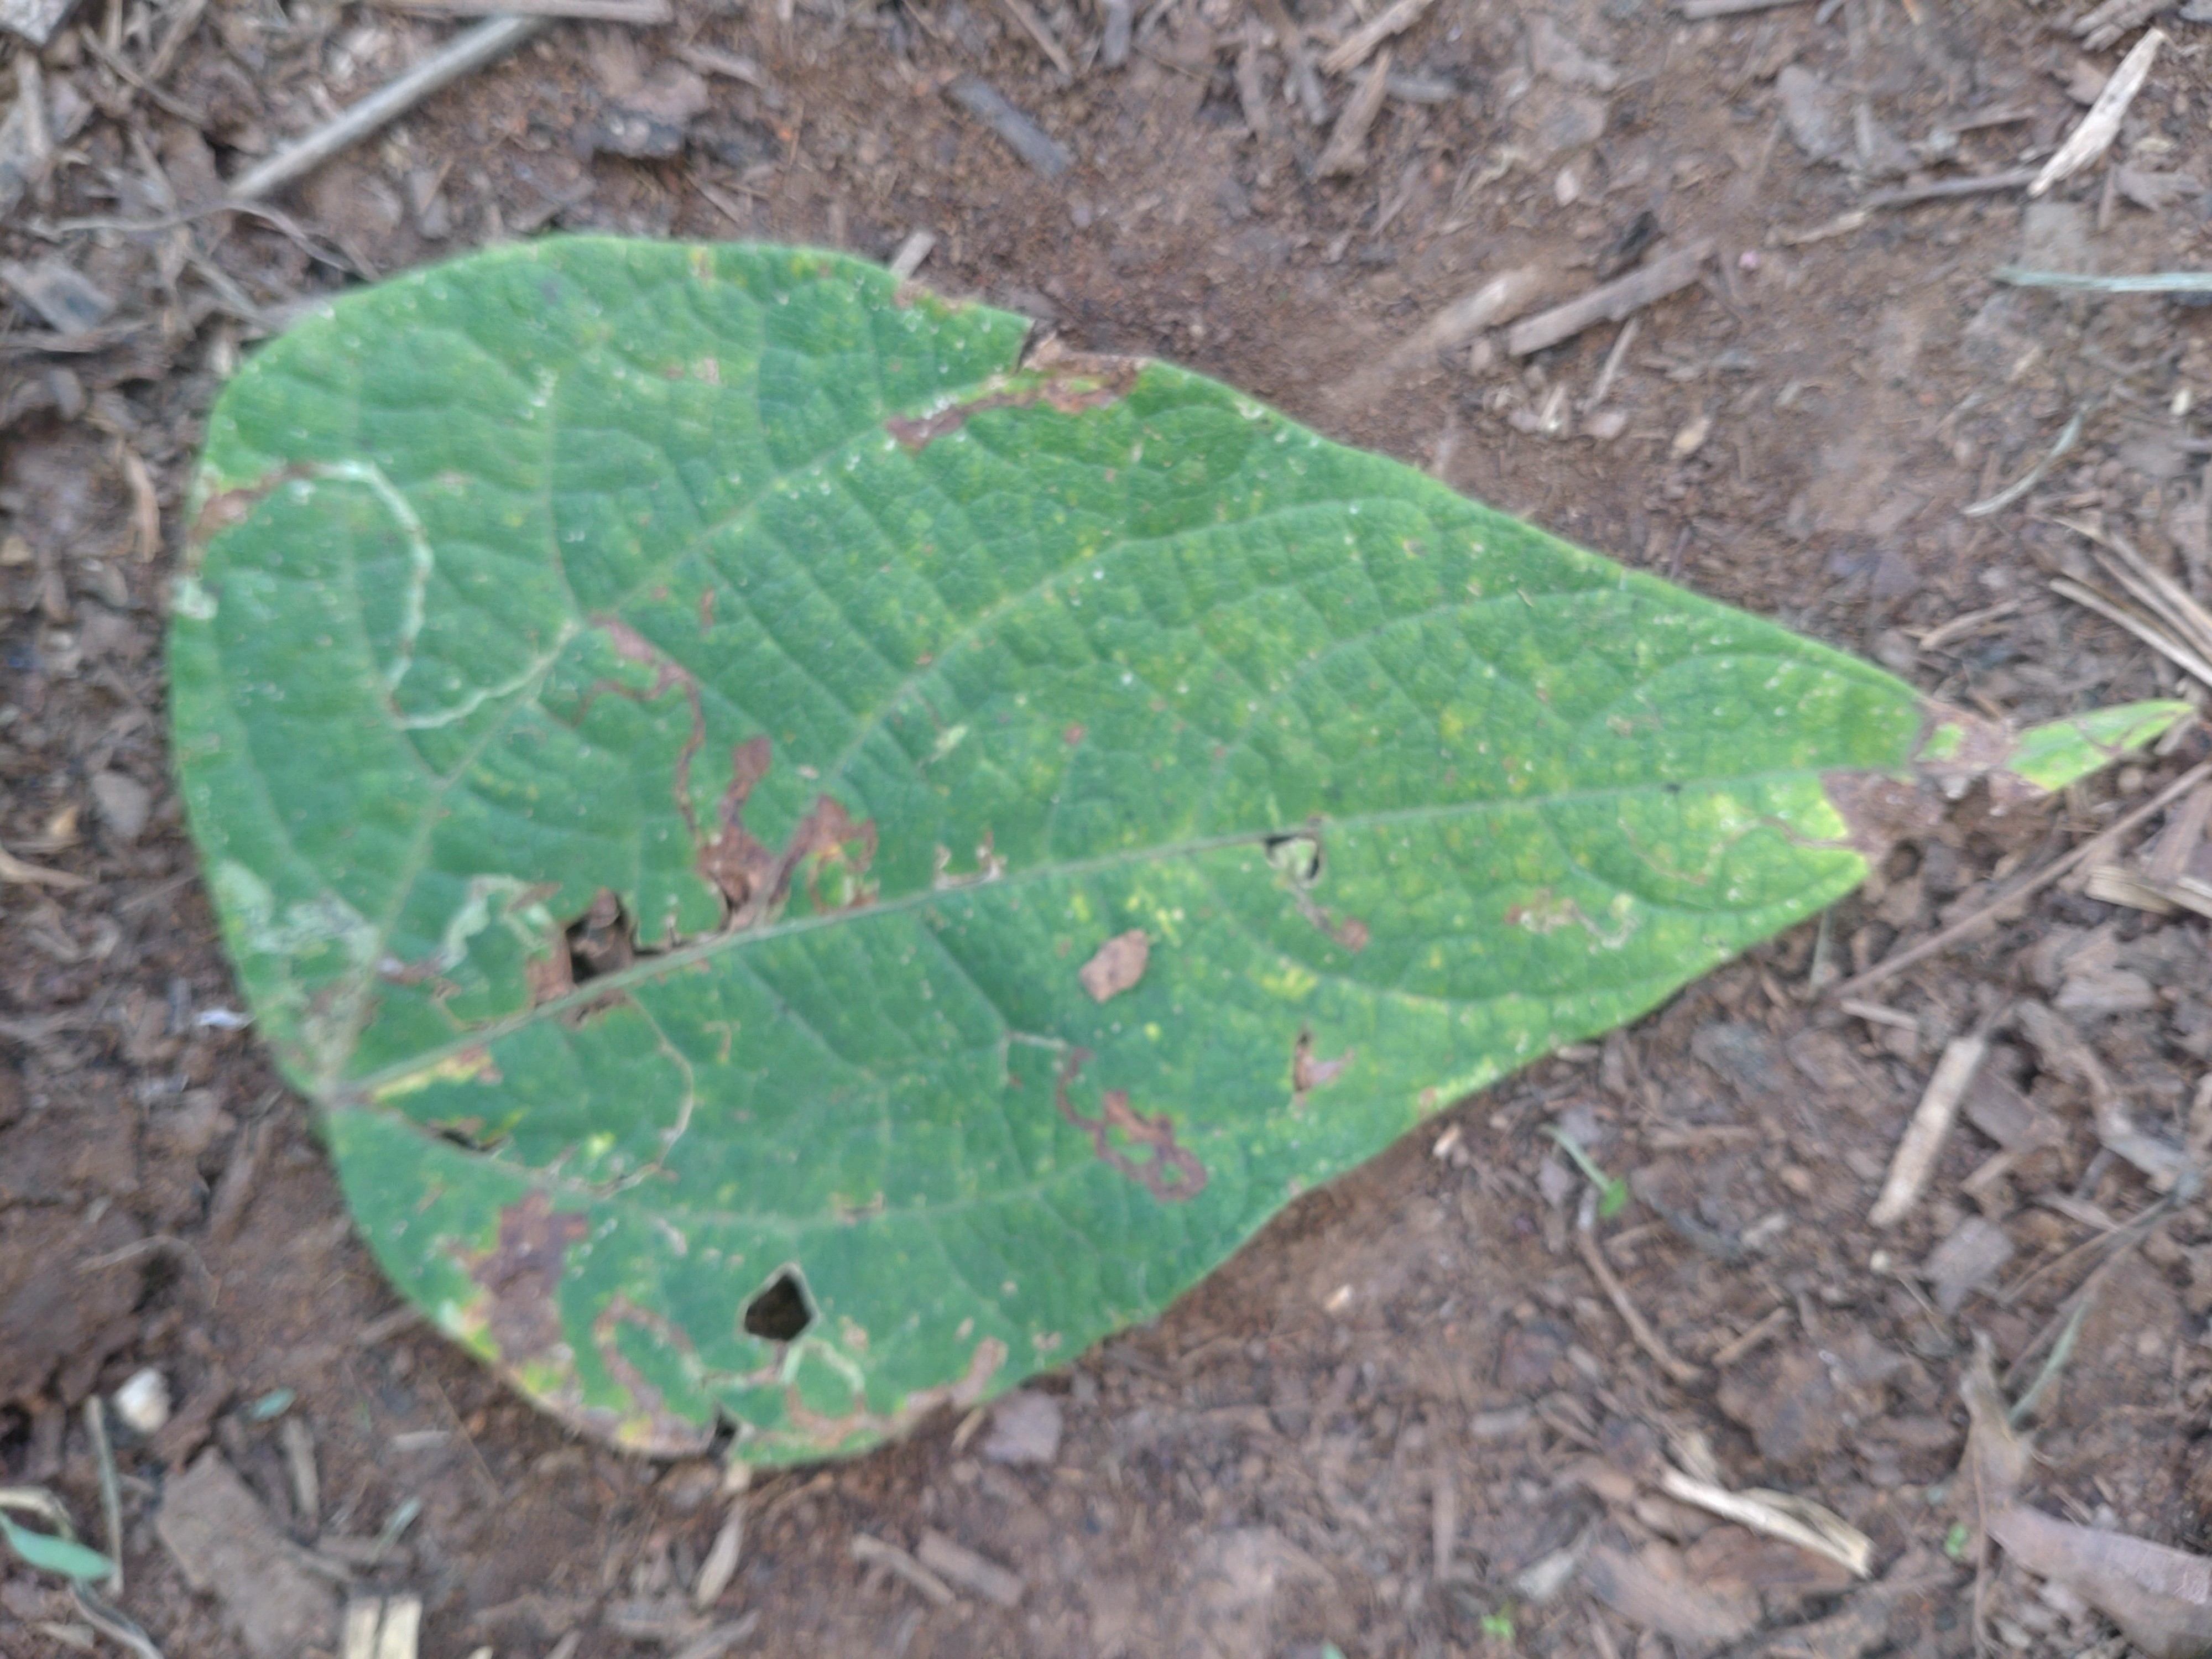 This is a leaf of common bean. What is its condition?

anthracnose
